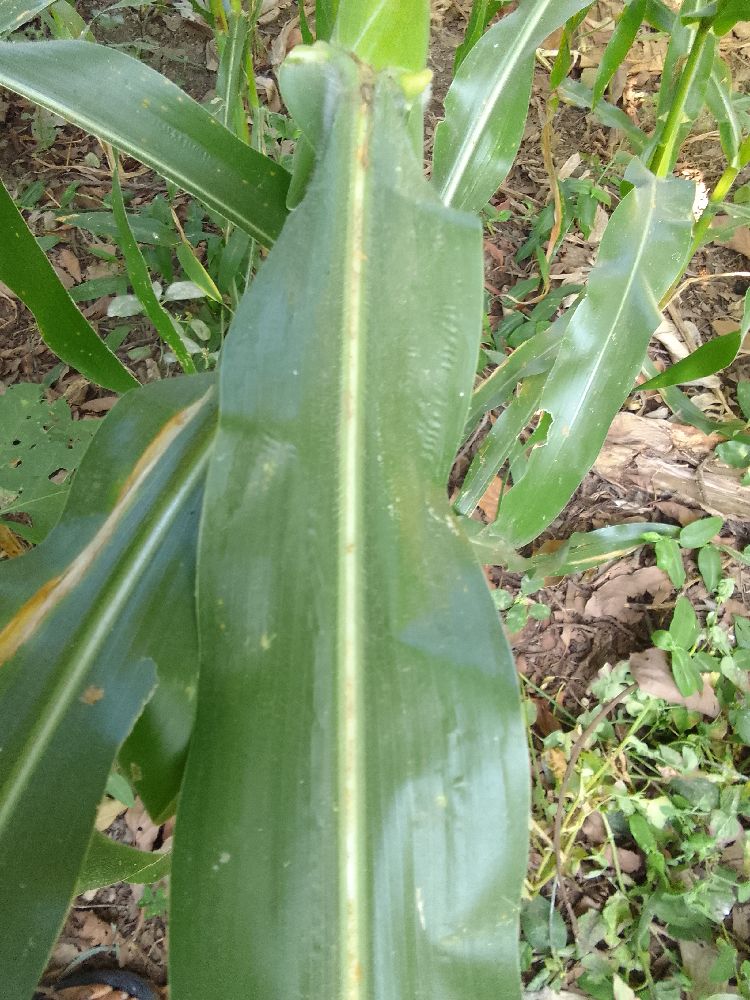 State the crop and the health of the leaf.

maize, healthy
